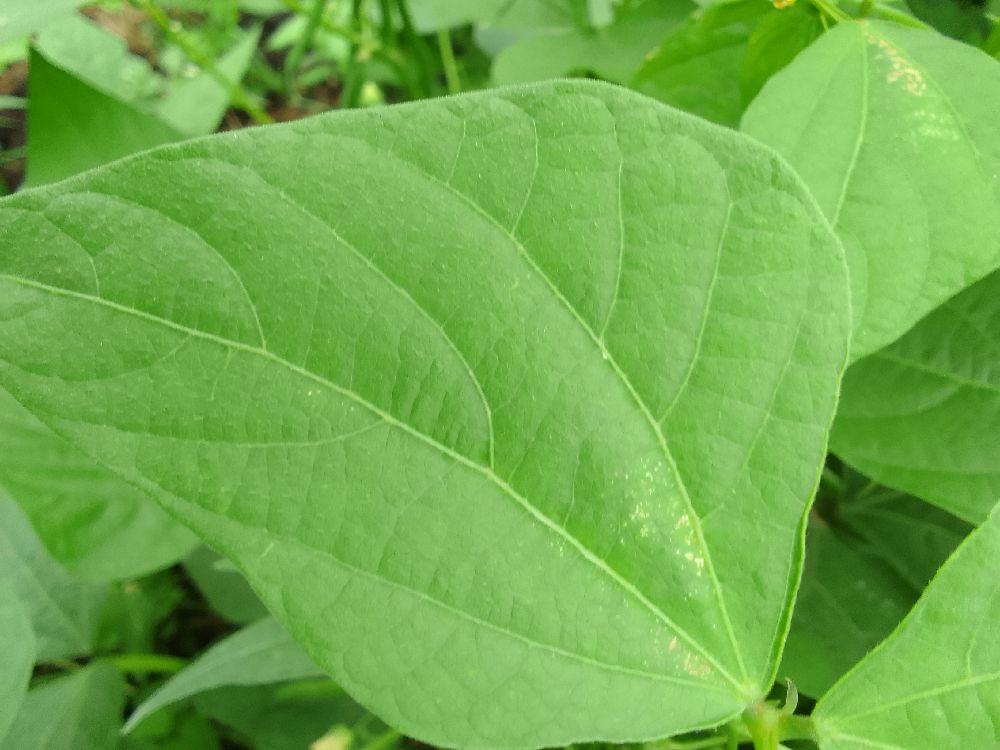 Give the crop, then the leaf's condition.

common bean, healthy
